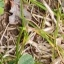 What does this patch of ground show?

grass
